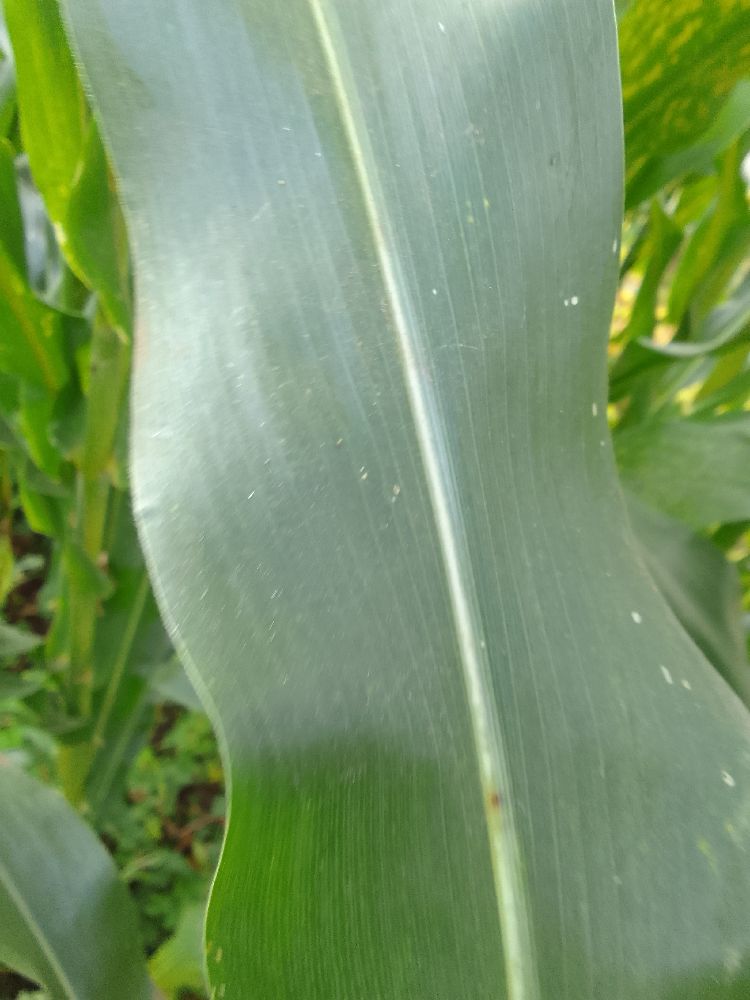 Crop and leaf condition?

maize, healthy
